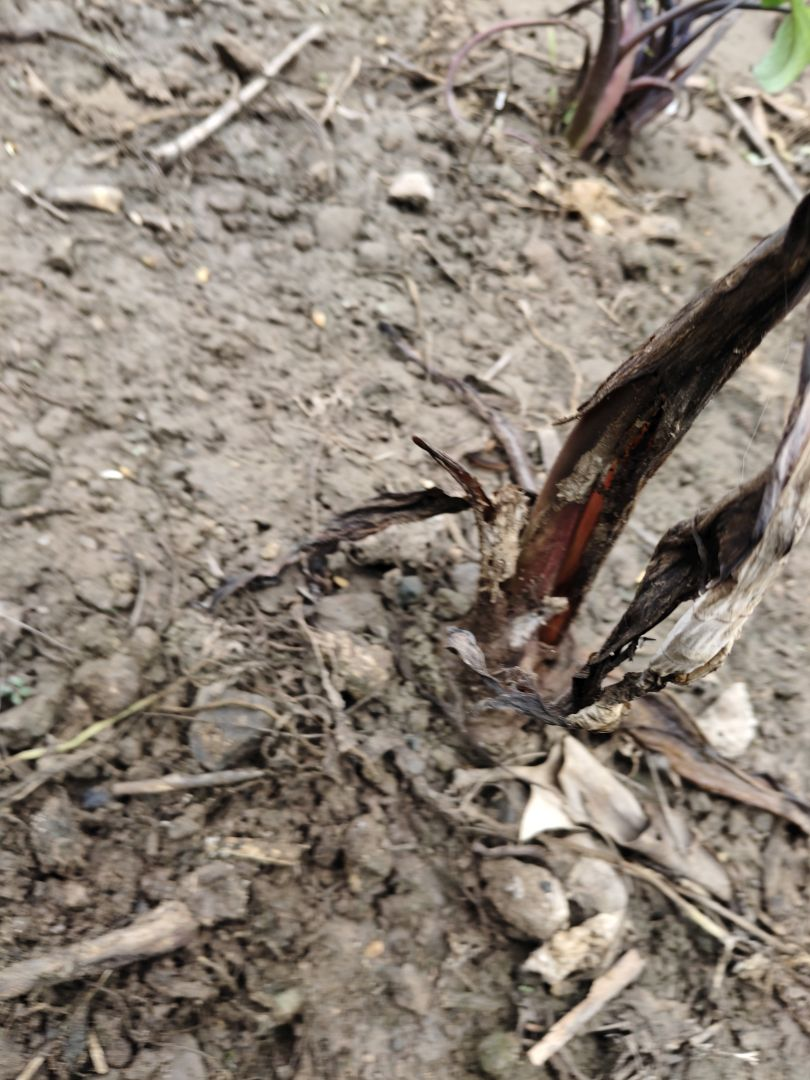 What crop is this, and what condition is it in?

taro, root rot
